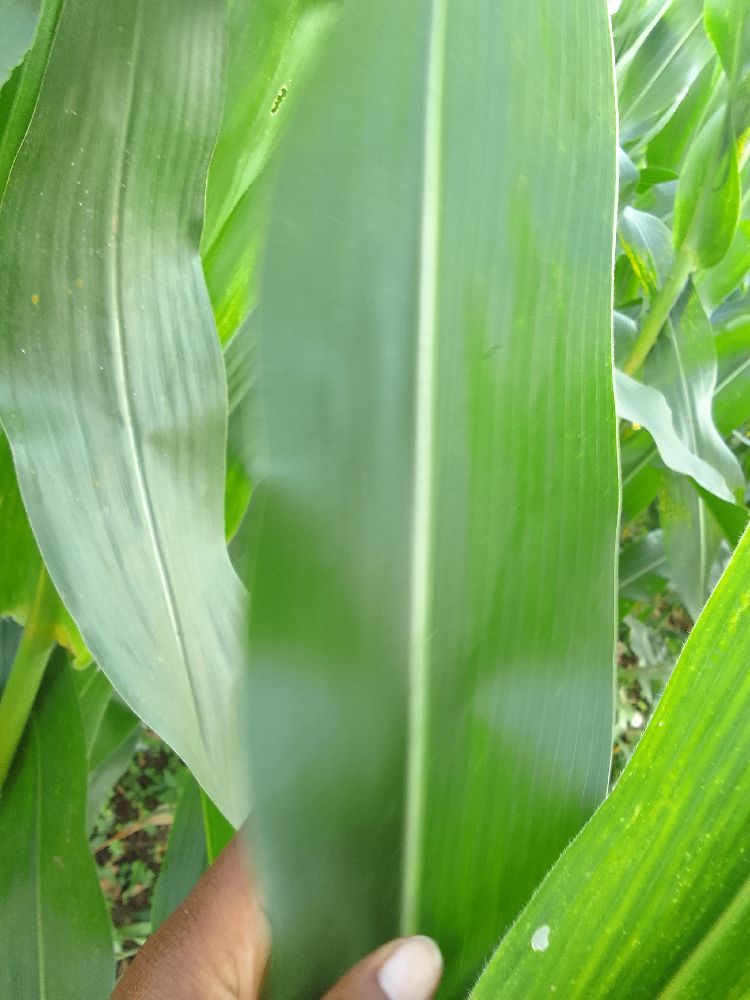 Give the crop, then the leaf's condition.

maize, healthy
